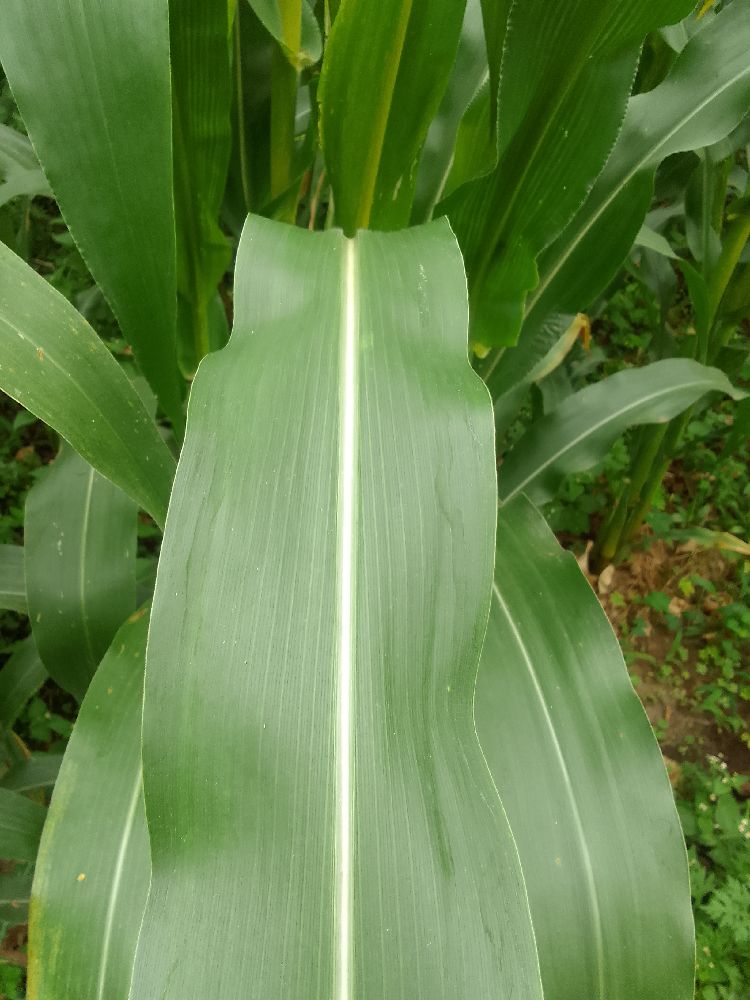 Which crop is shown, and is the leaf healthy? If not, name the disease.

maize, healthy
